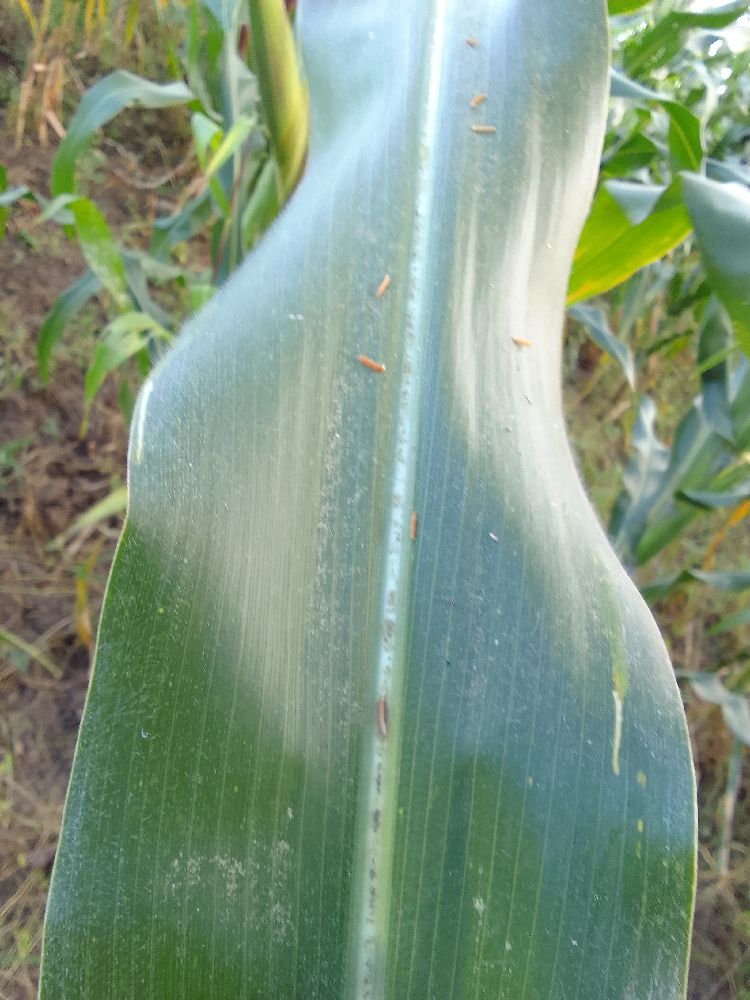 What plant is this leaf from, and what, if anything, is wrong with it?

maize, healthy
